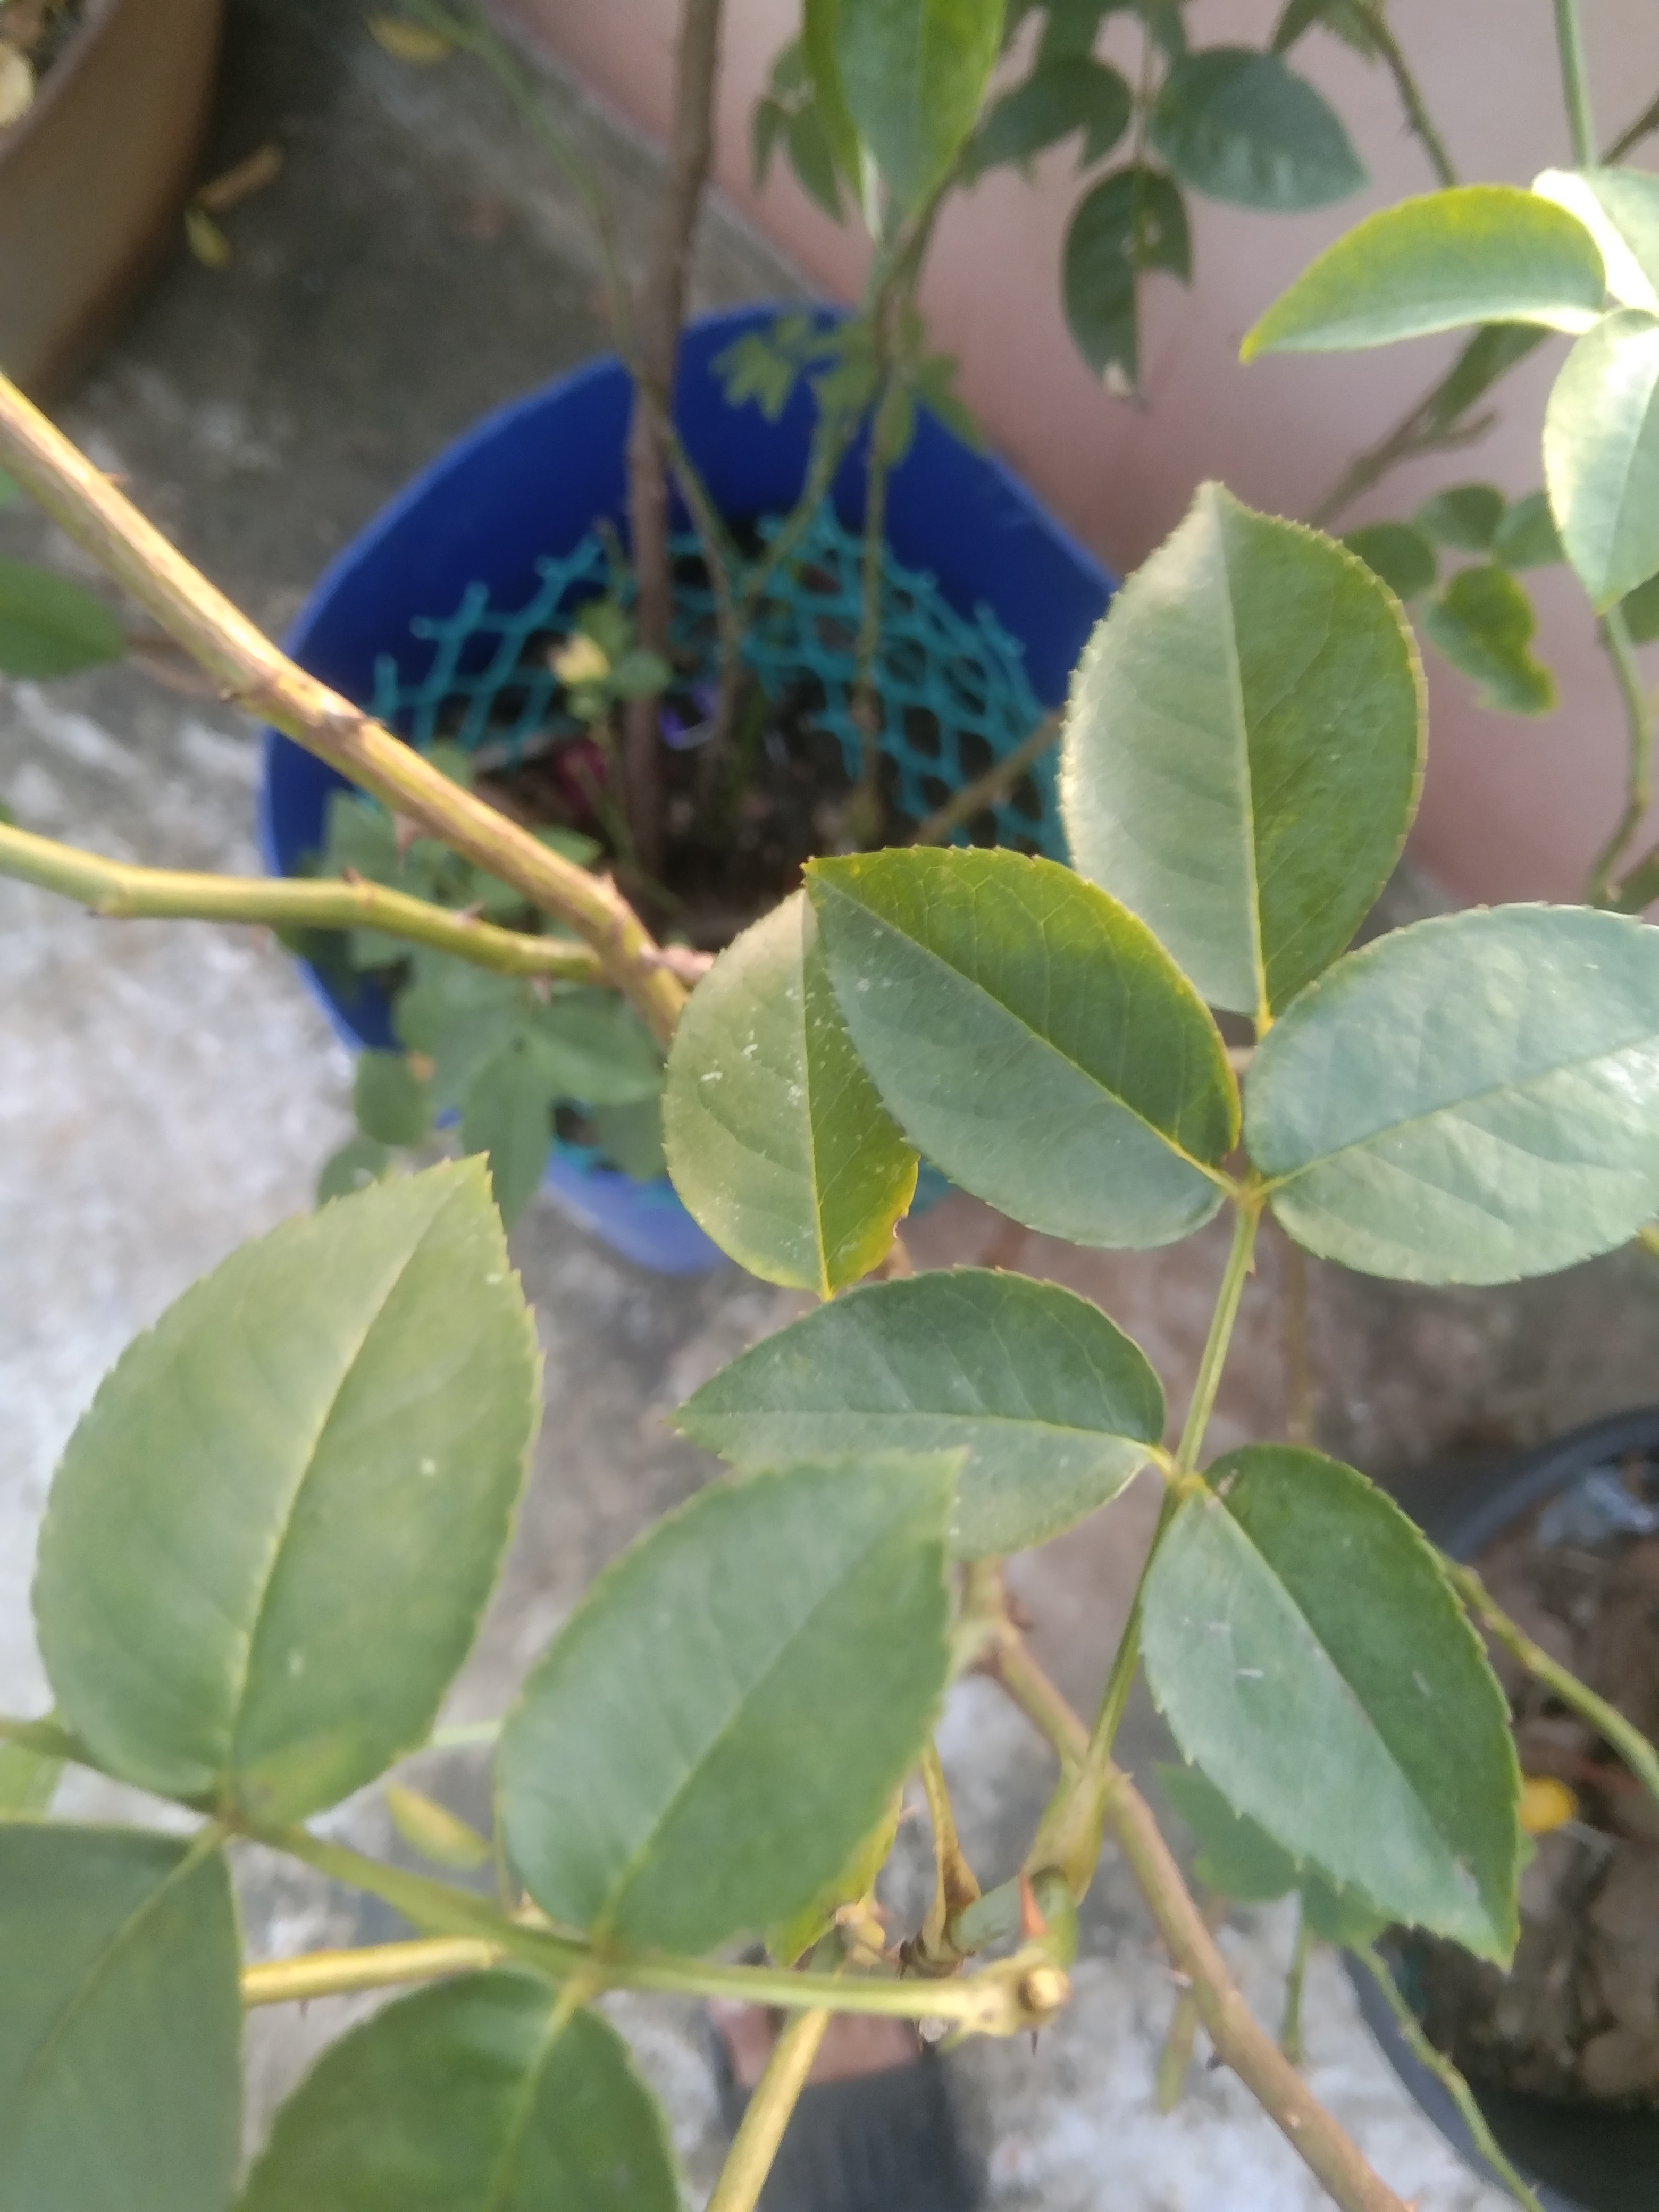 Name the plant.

rose
